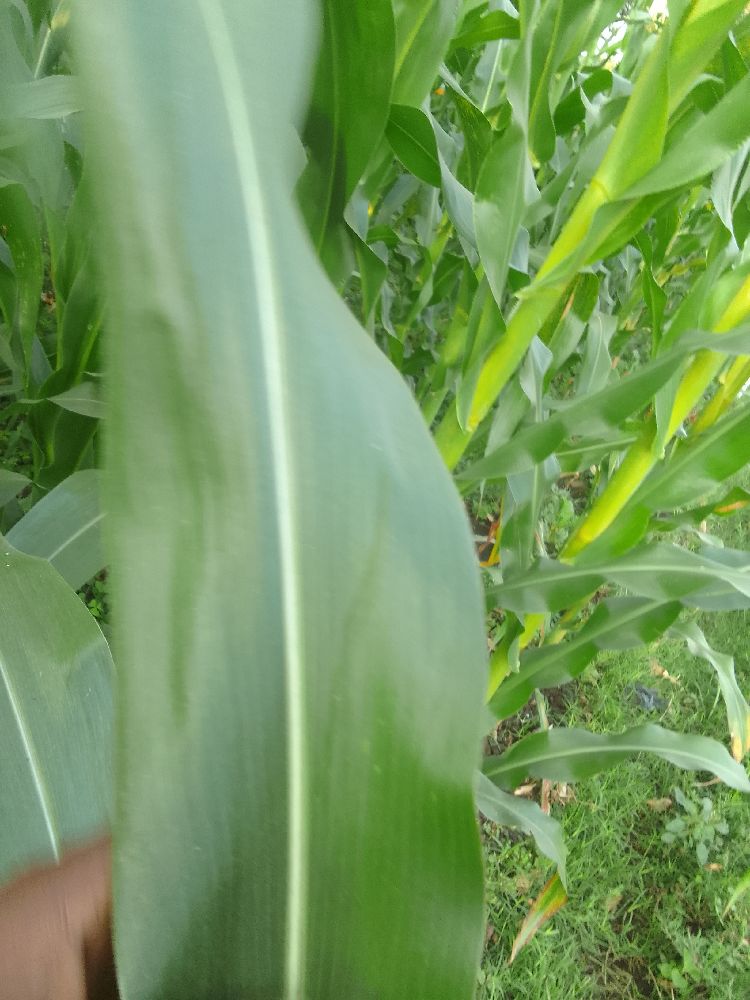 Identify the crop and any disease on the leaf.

maize, healthy
